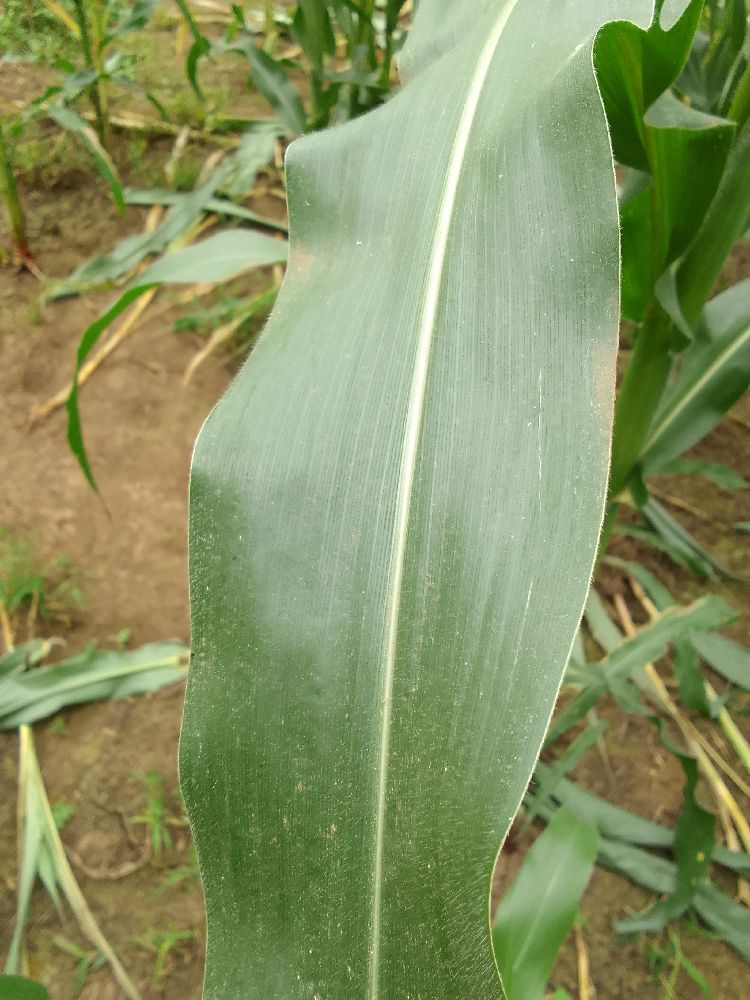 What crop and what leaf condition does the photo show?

maize, healthy
